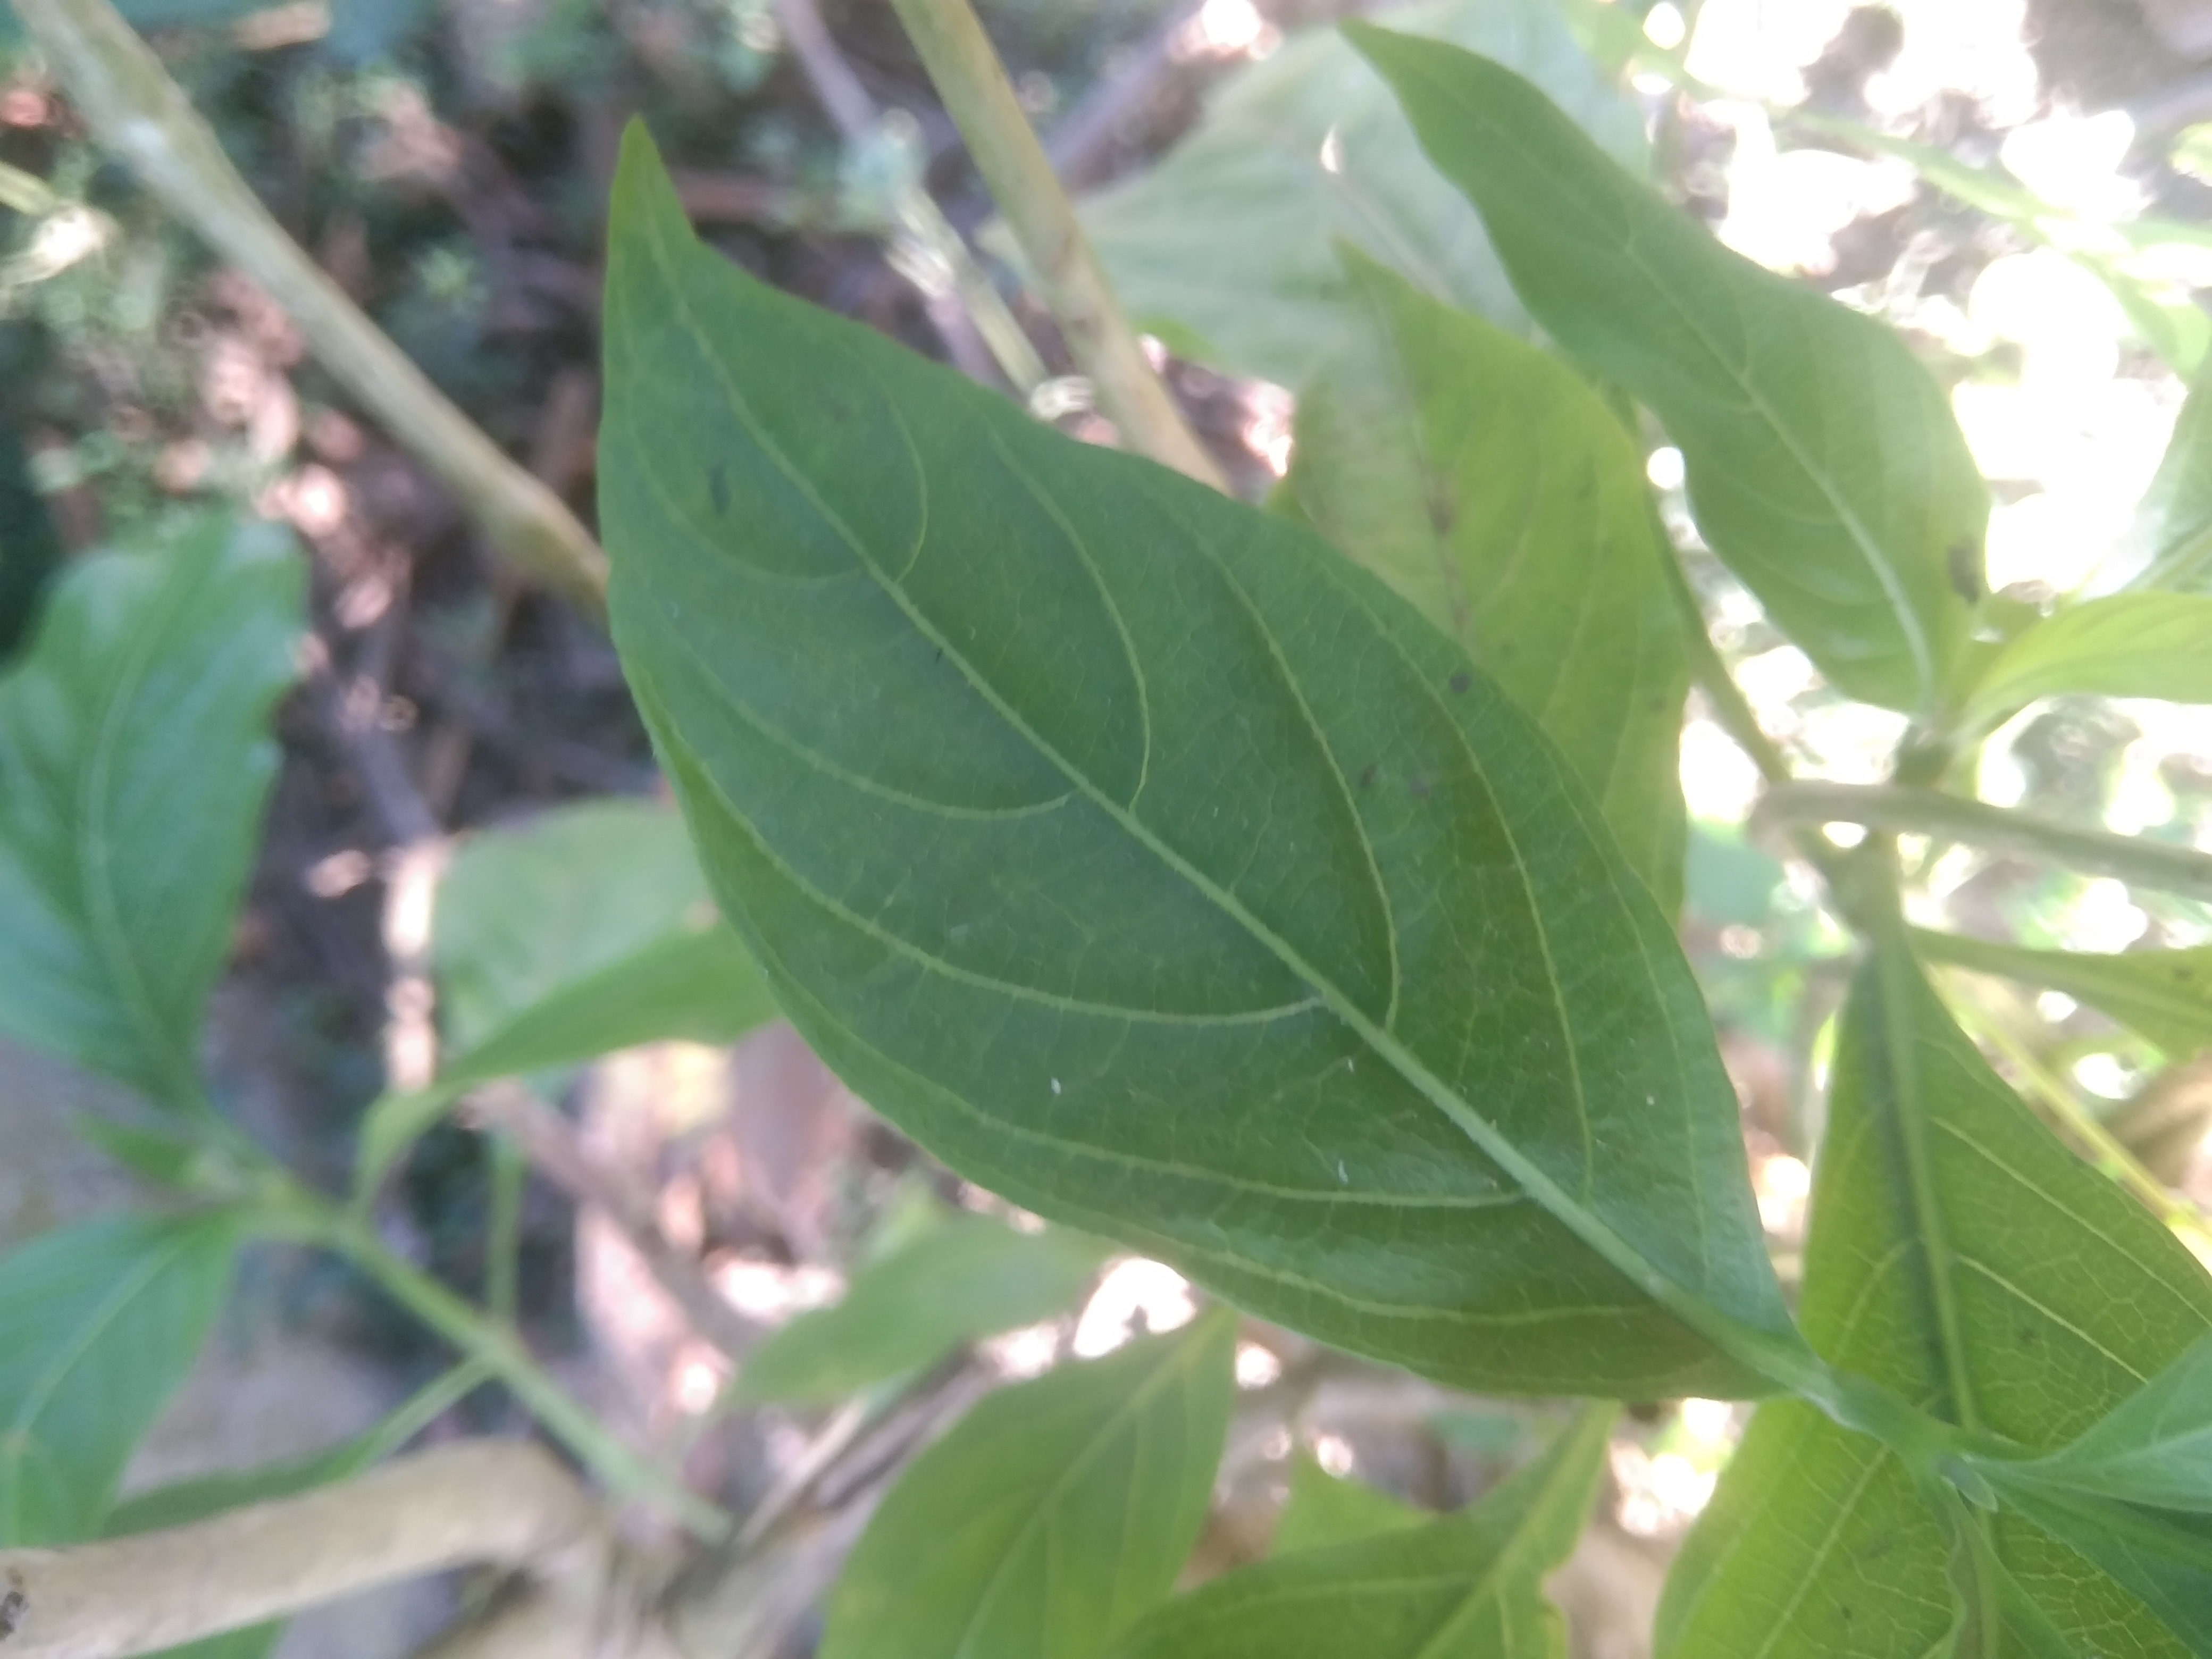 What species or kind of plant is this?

vasaka
